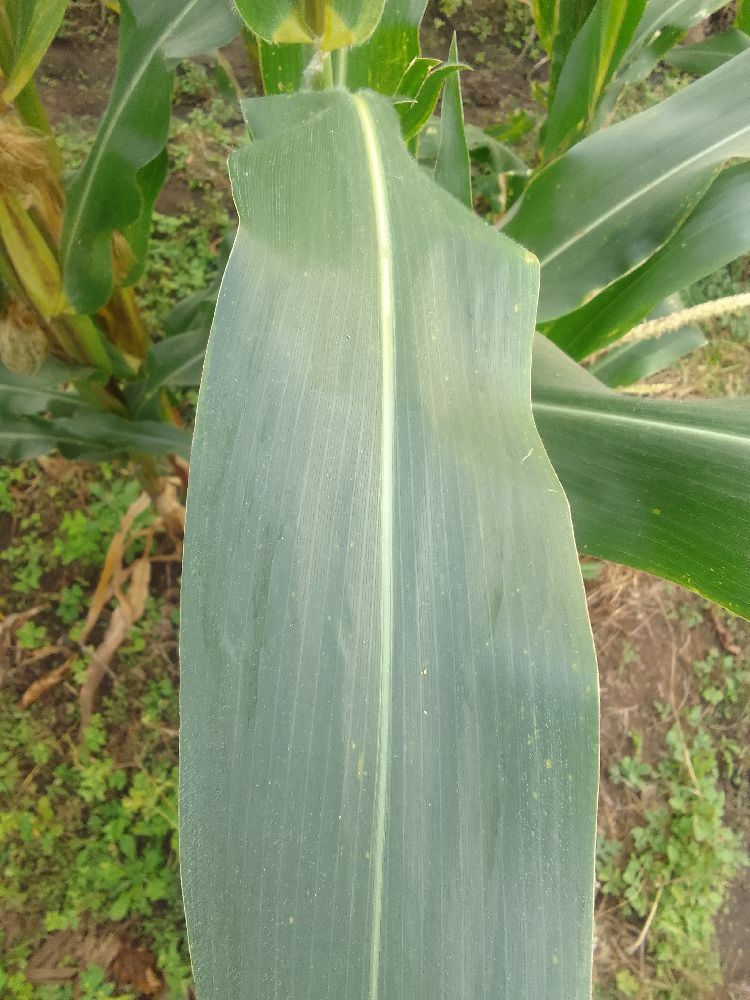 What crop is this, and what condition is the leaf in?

maize, healthy
